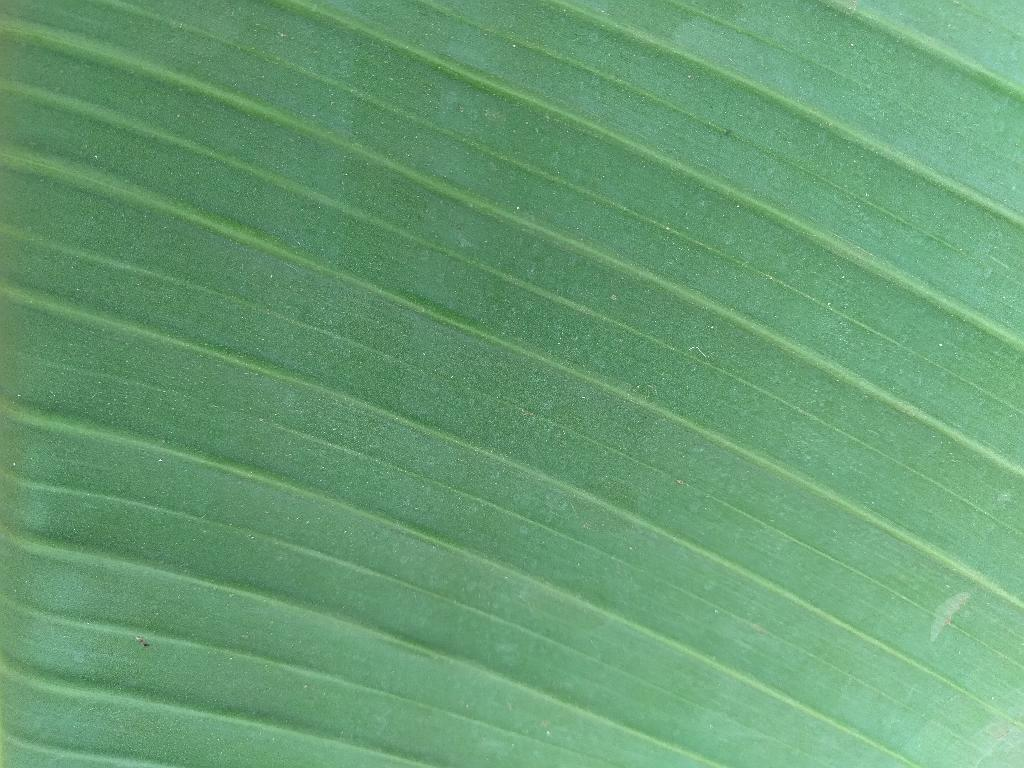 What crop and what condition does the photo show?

banana, healthy
